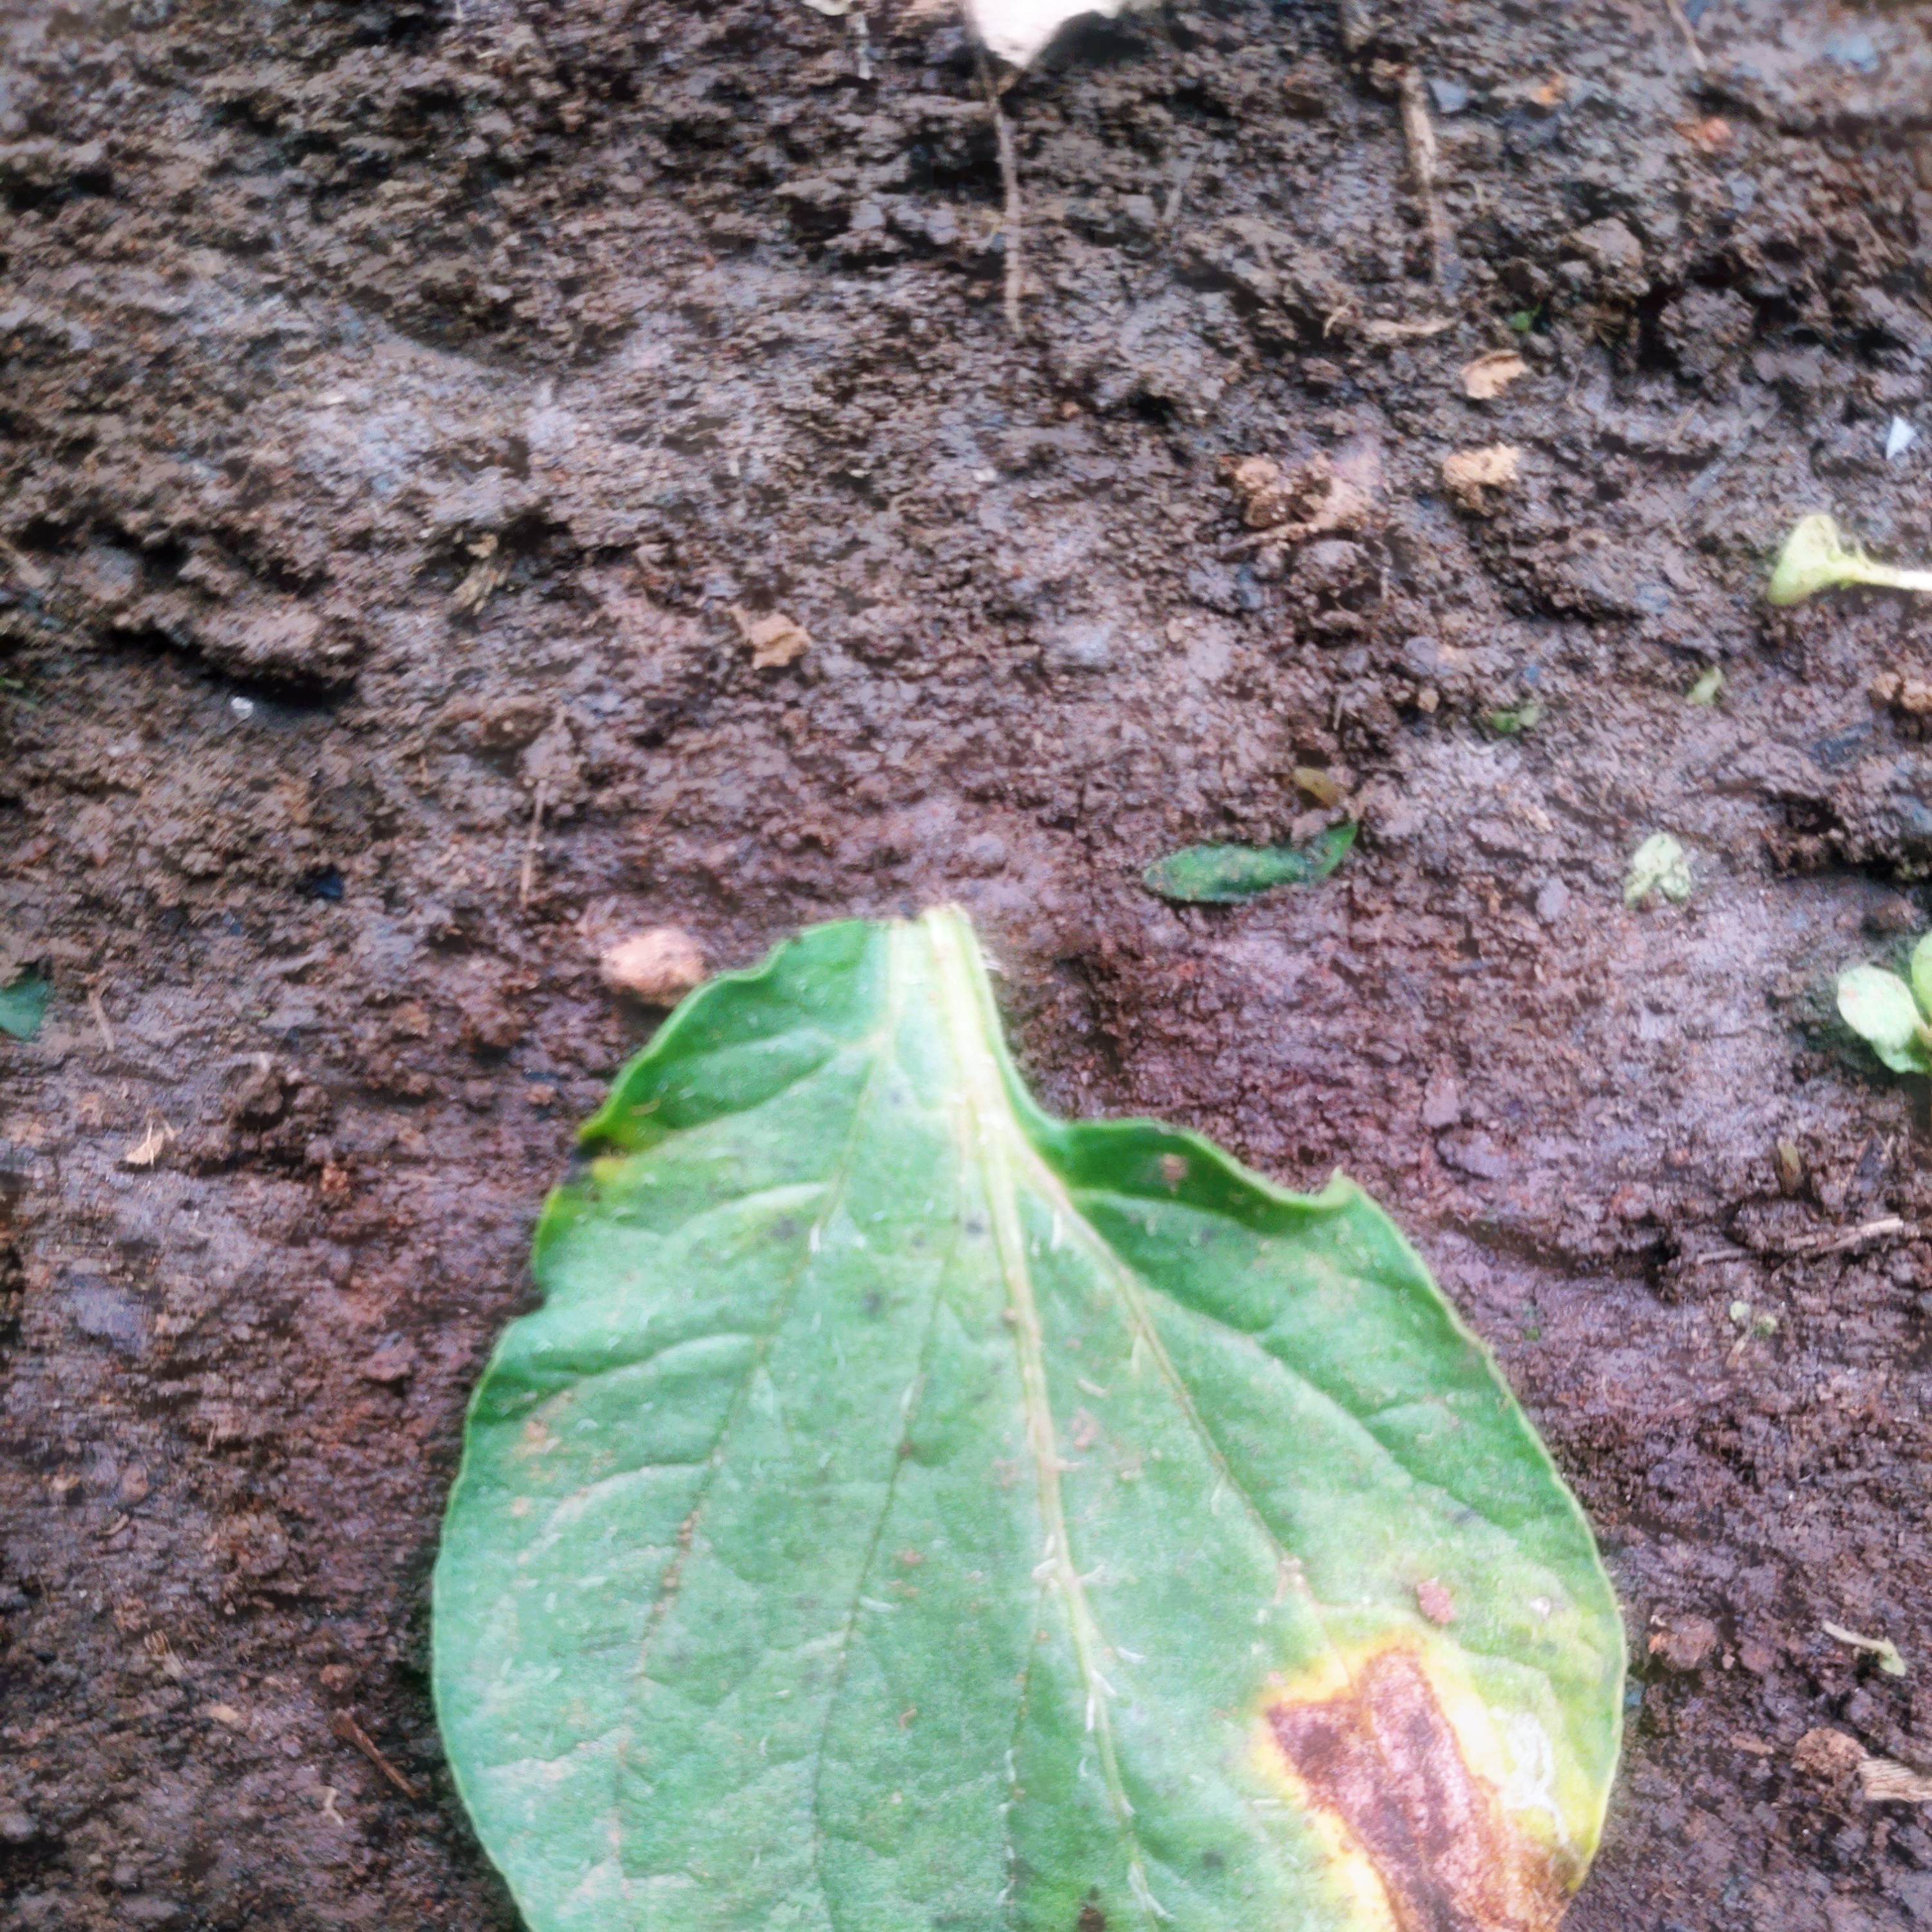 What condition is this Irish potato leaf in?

late blight
